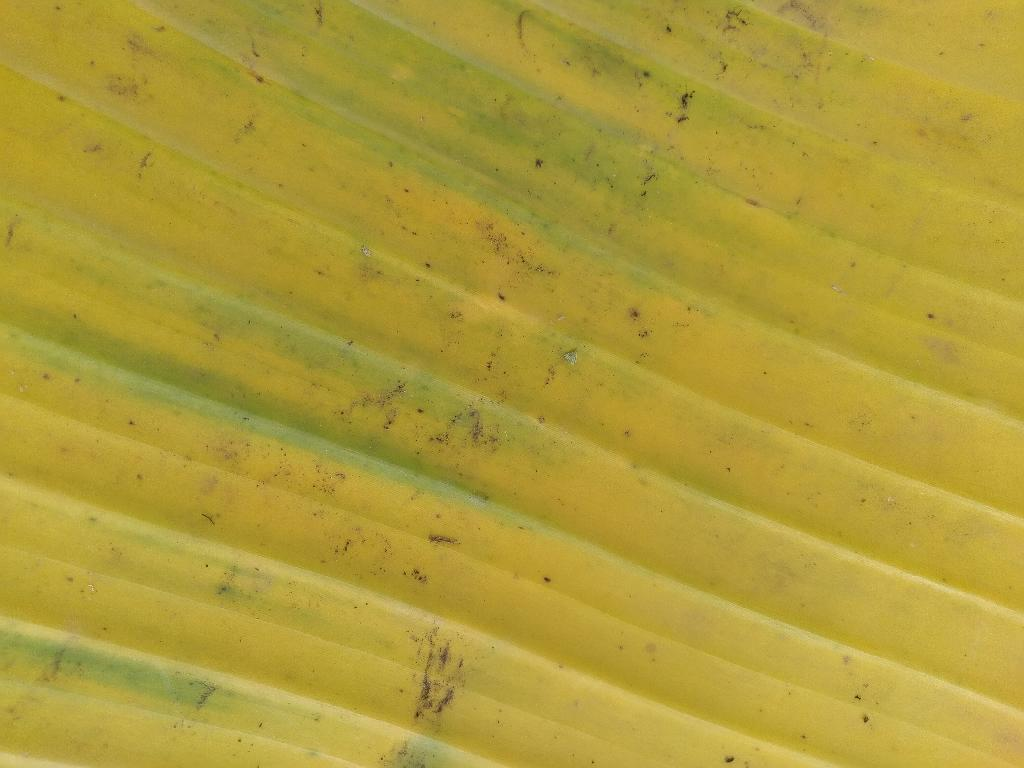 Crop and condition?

banana, fusarium wilt race 1
